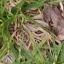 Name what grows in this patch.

grass
